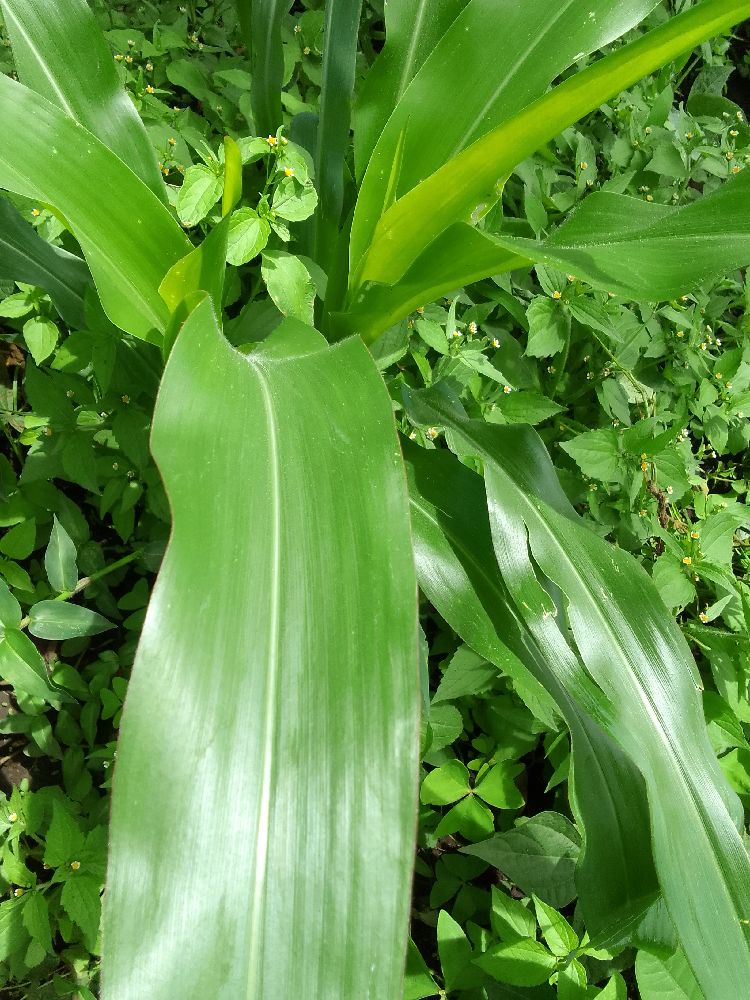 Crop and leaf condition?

maize, healthy
